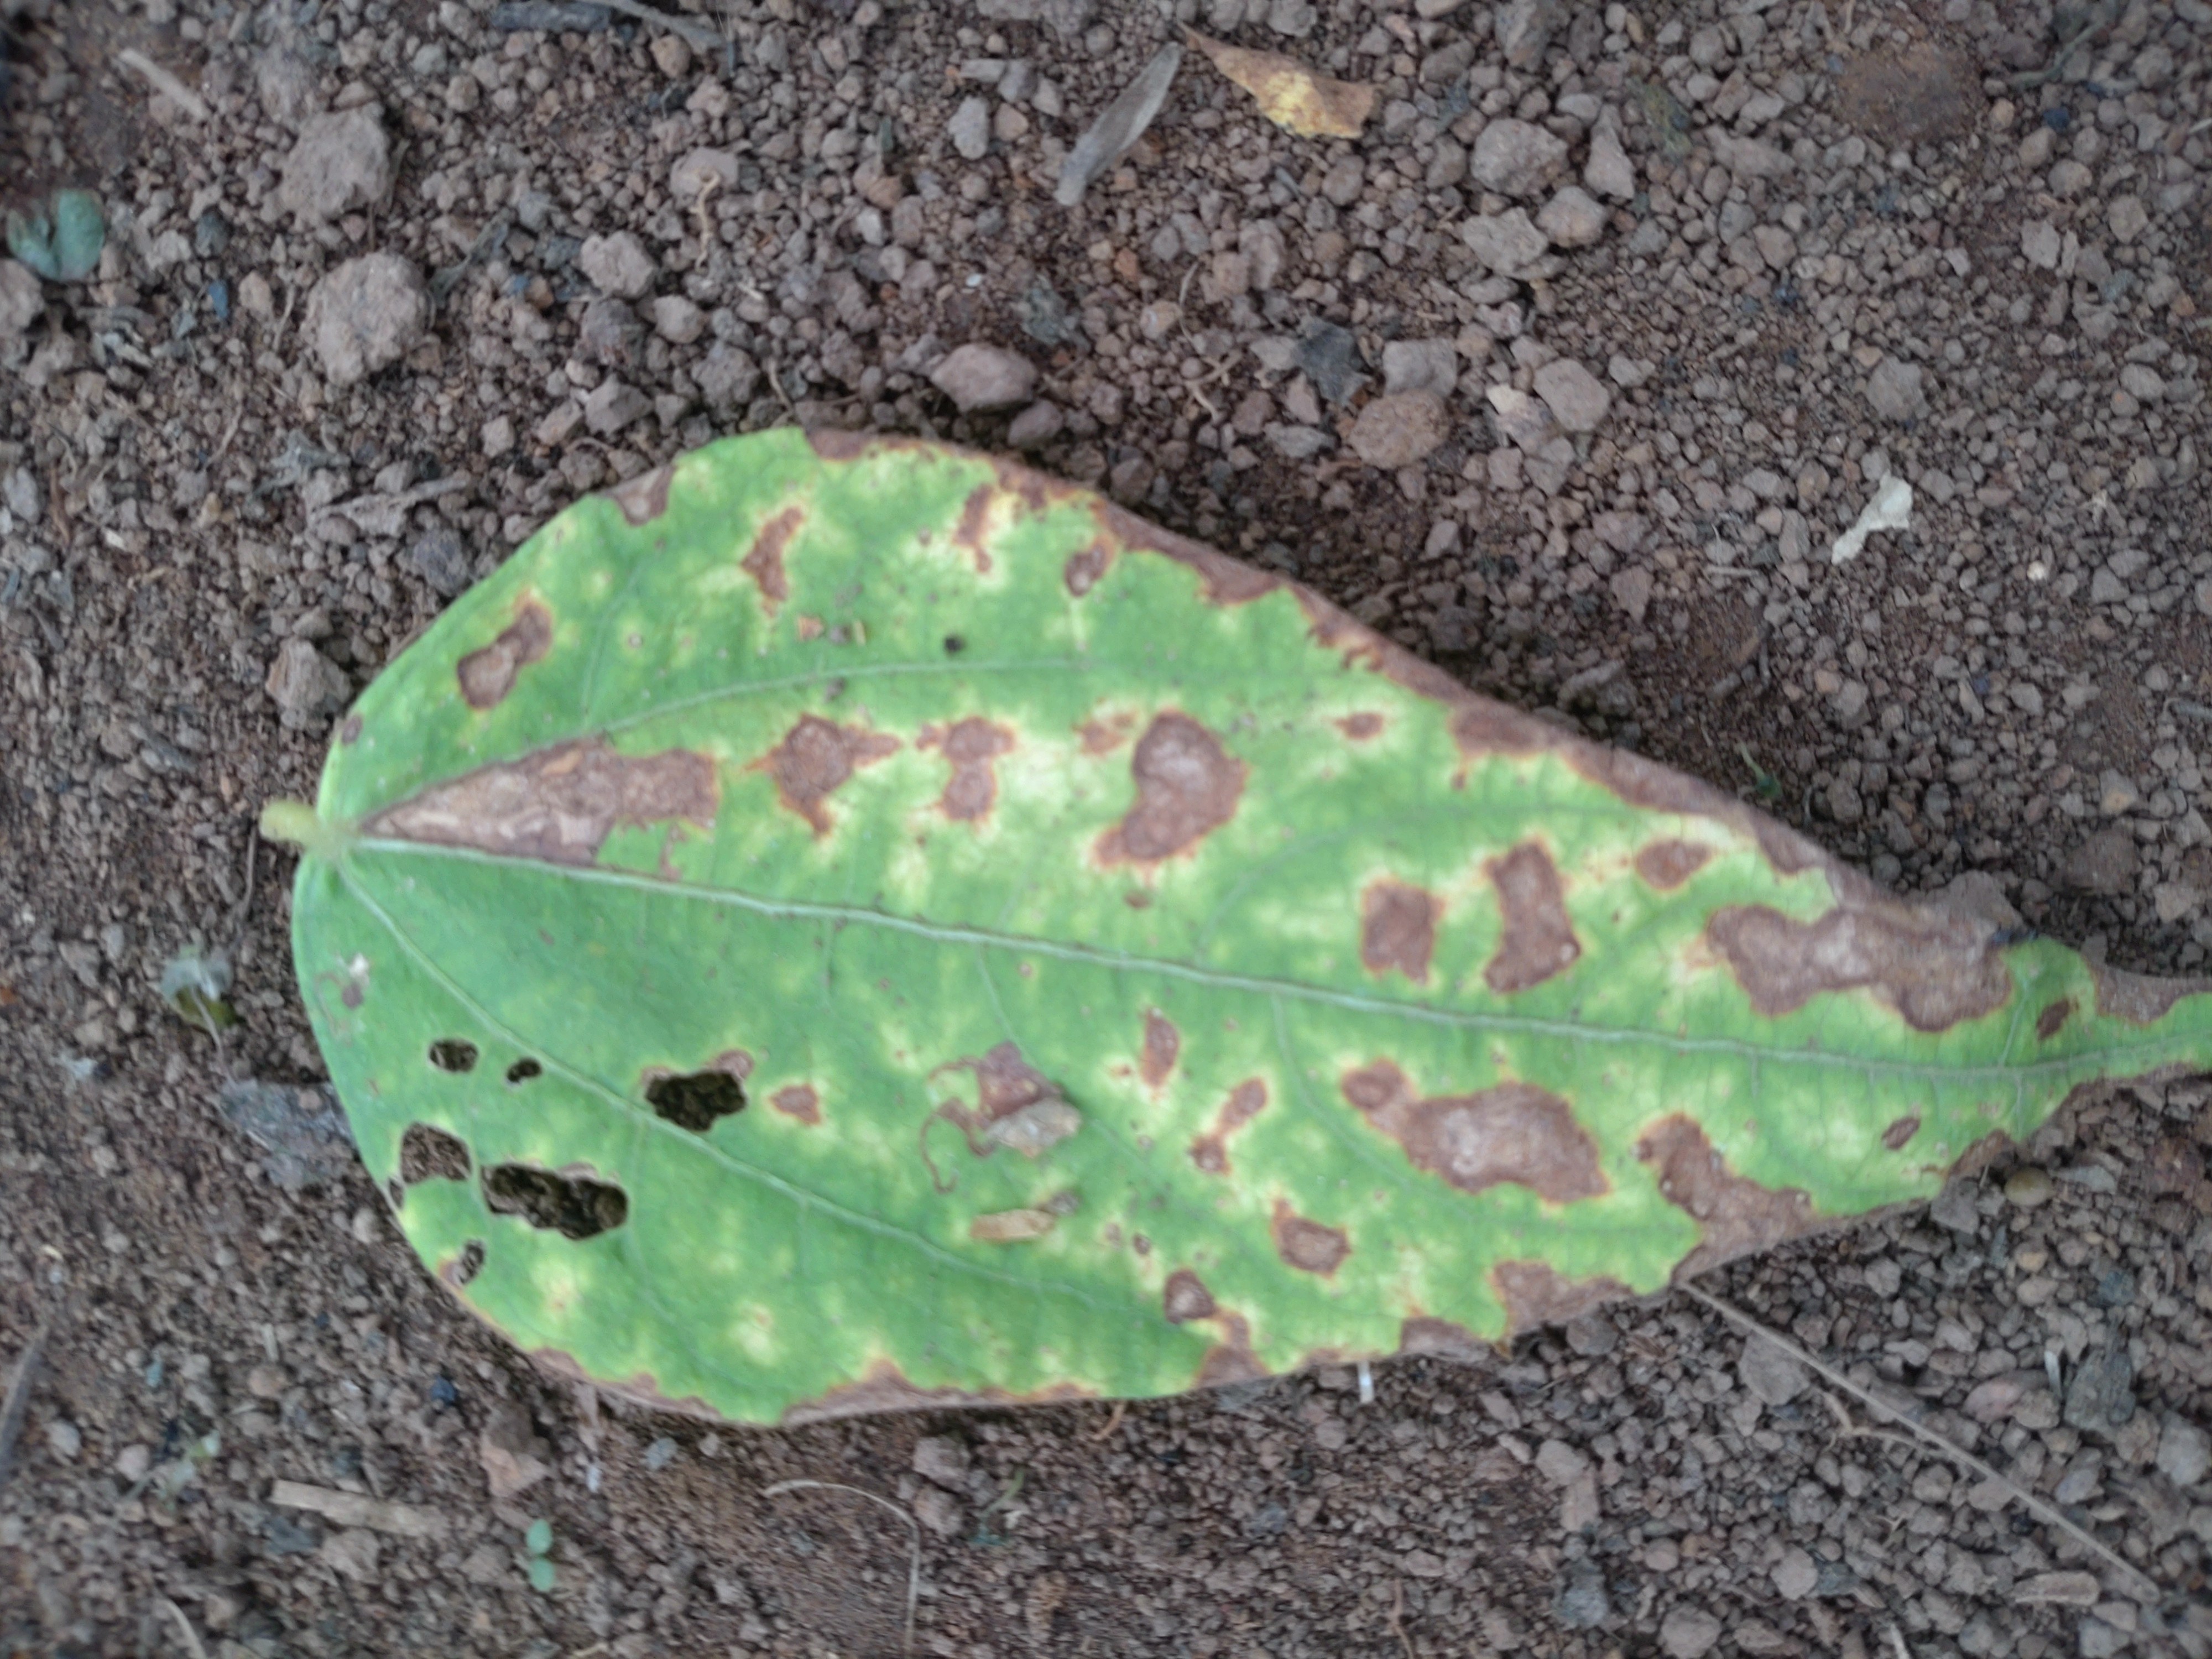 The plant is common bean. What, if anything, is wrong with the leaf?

rust
